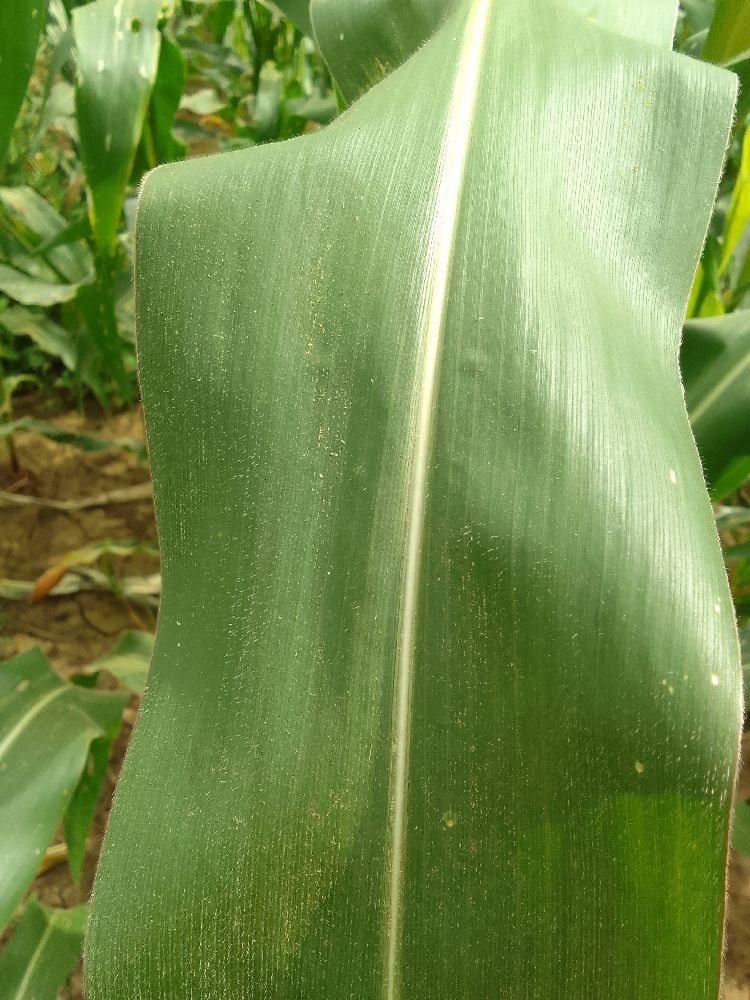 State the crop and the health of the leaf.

maize, healthy
